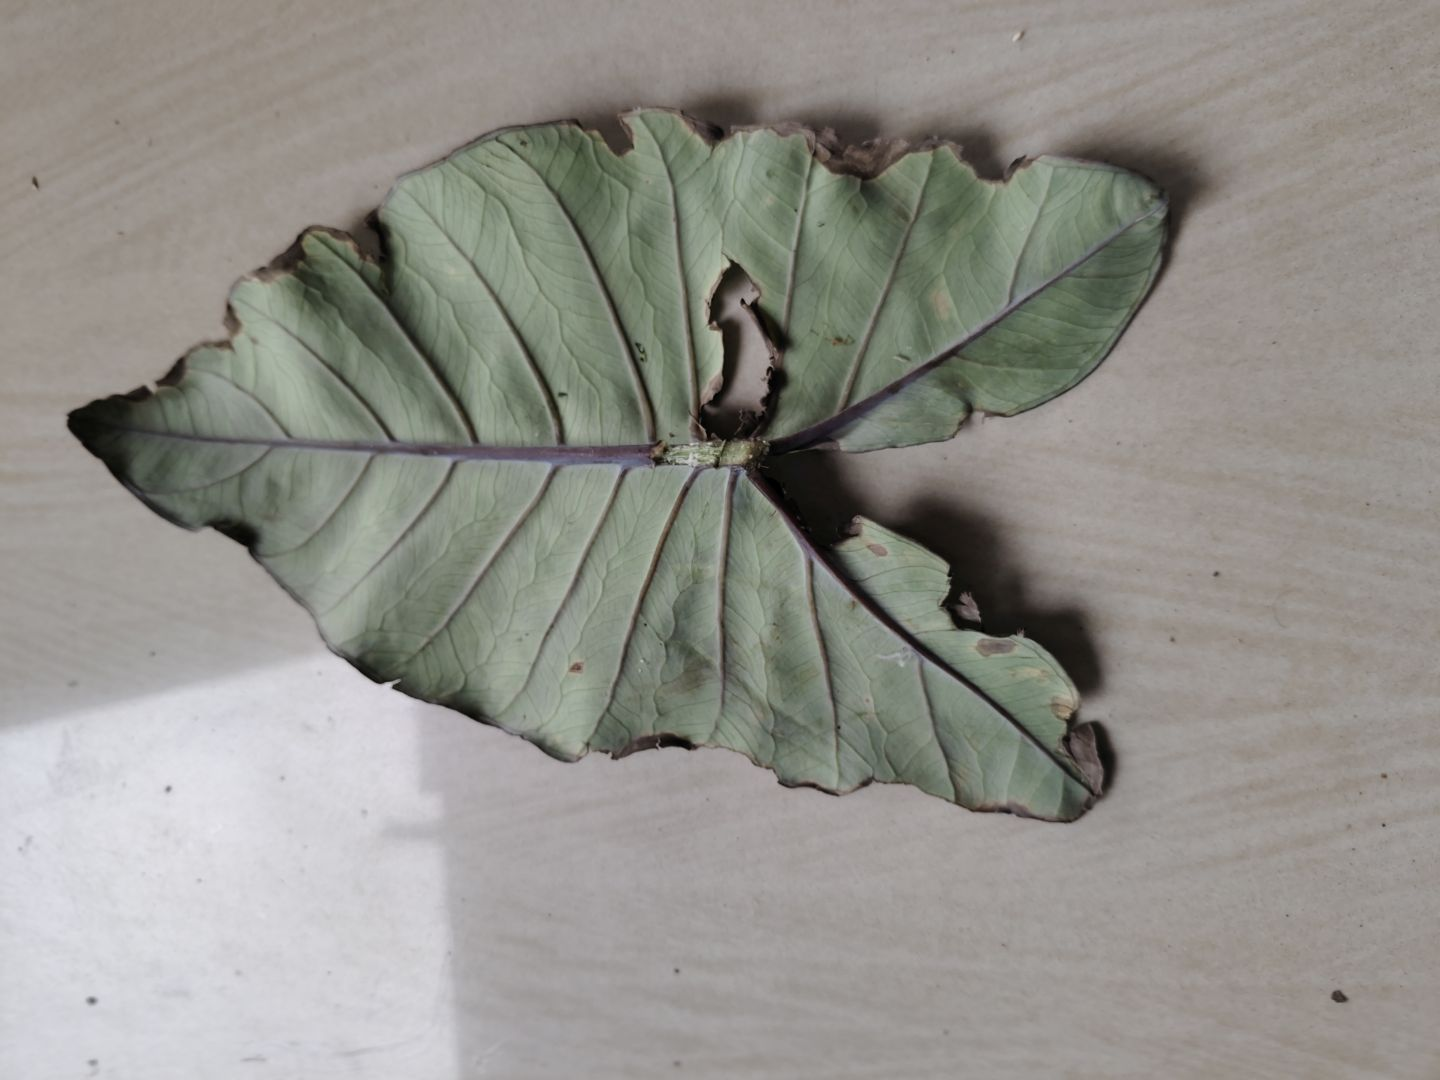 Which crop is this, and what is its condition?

taro, leaf blight
